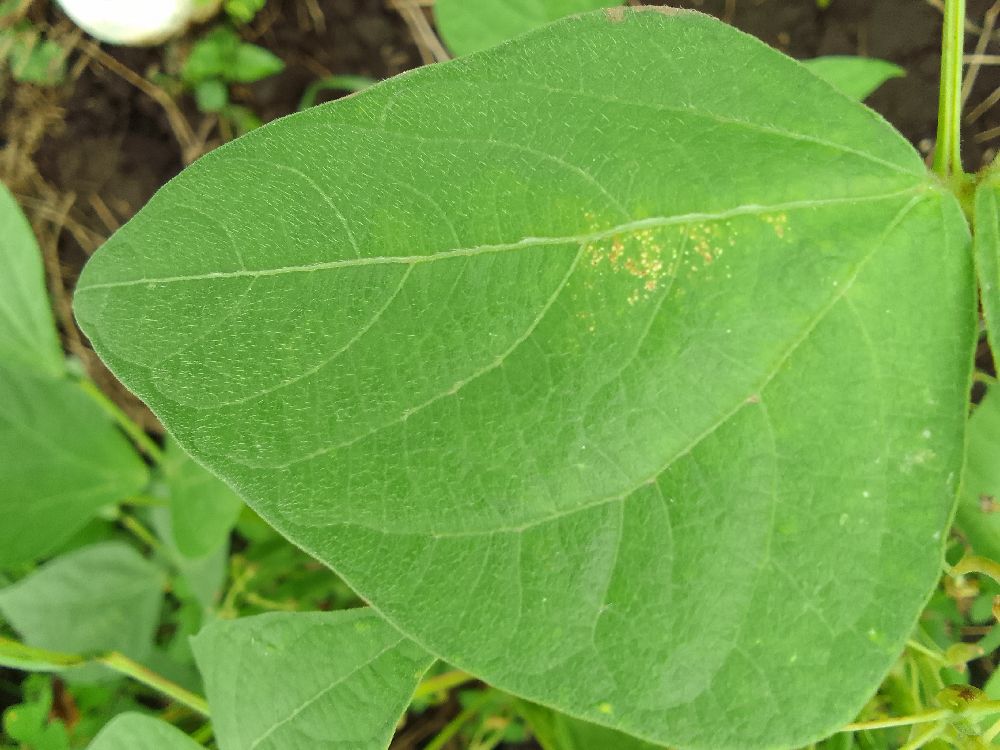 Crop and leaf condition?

common bean, healthy
